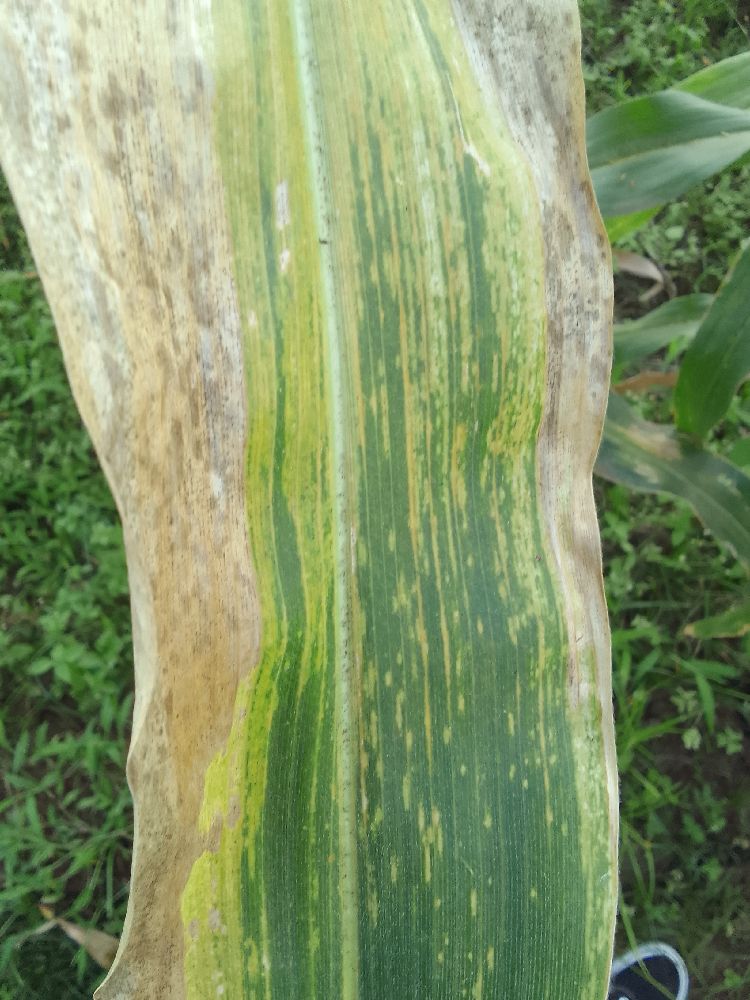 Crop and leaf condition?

maize, maize lethal necrosis
